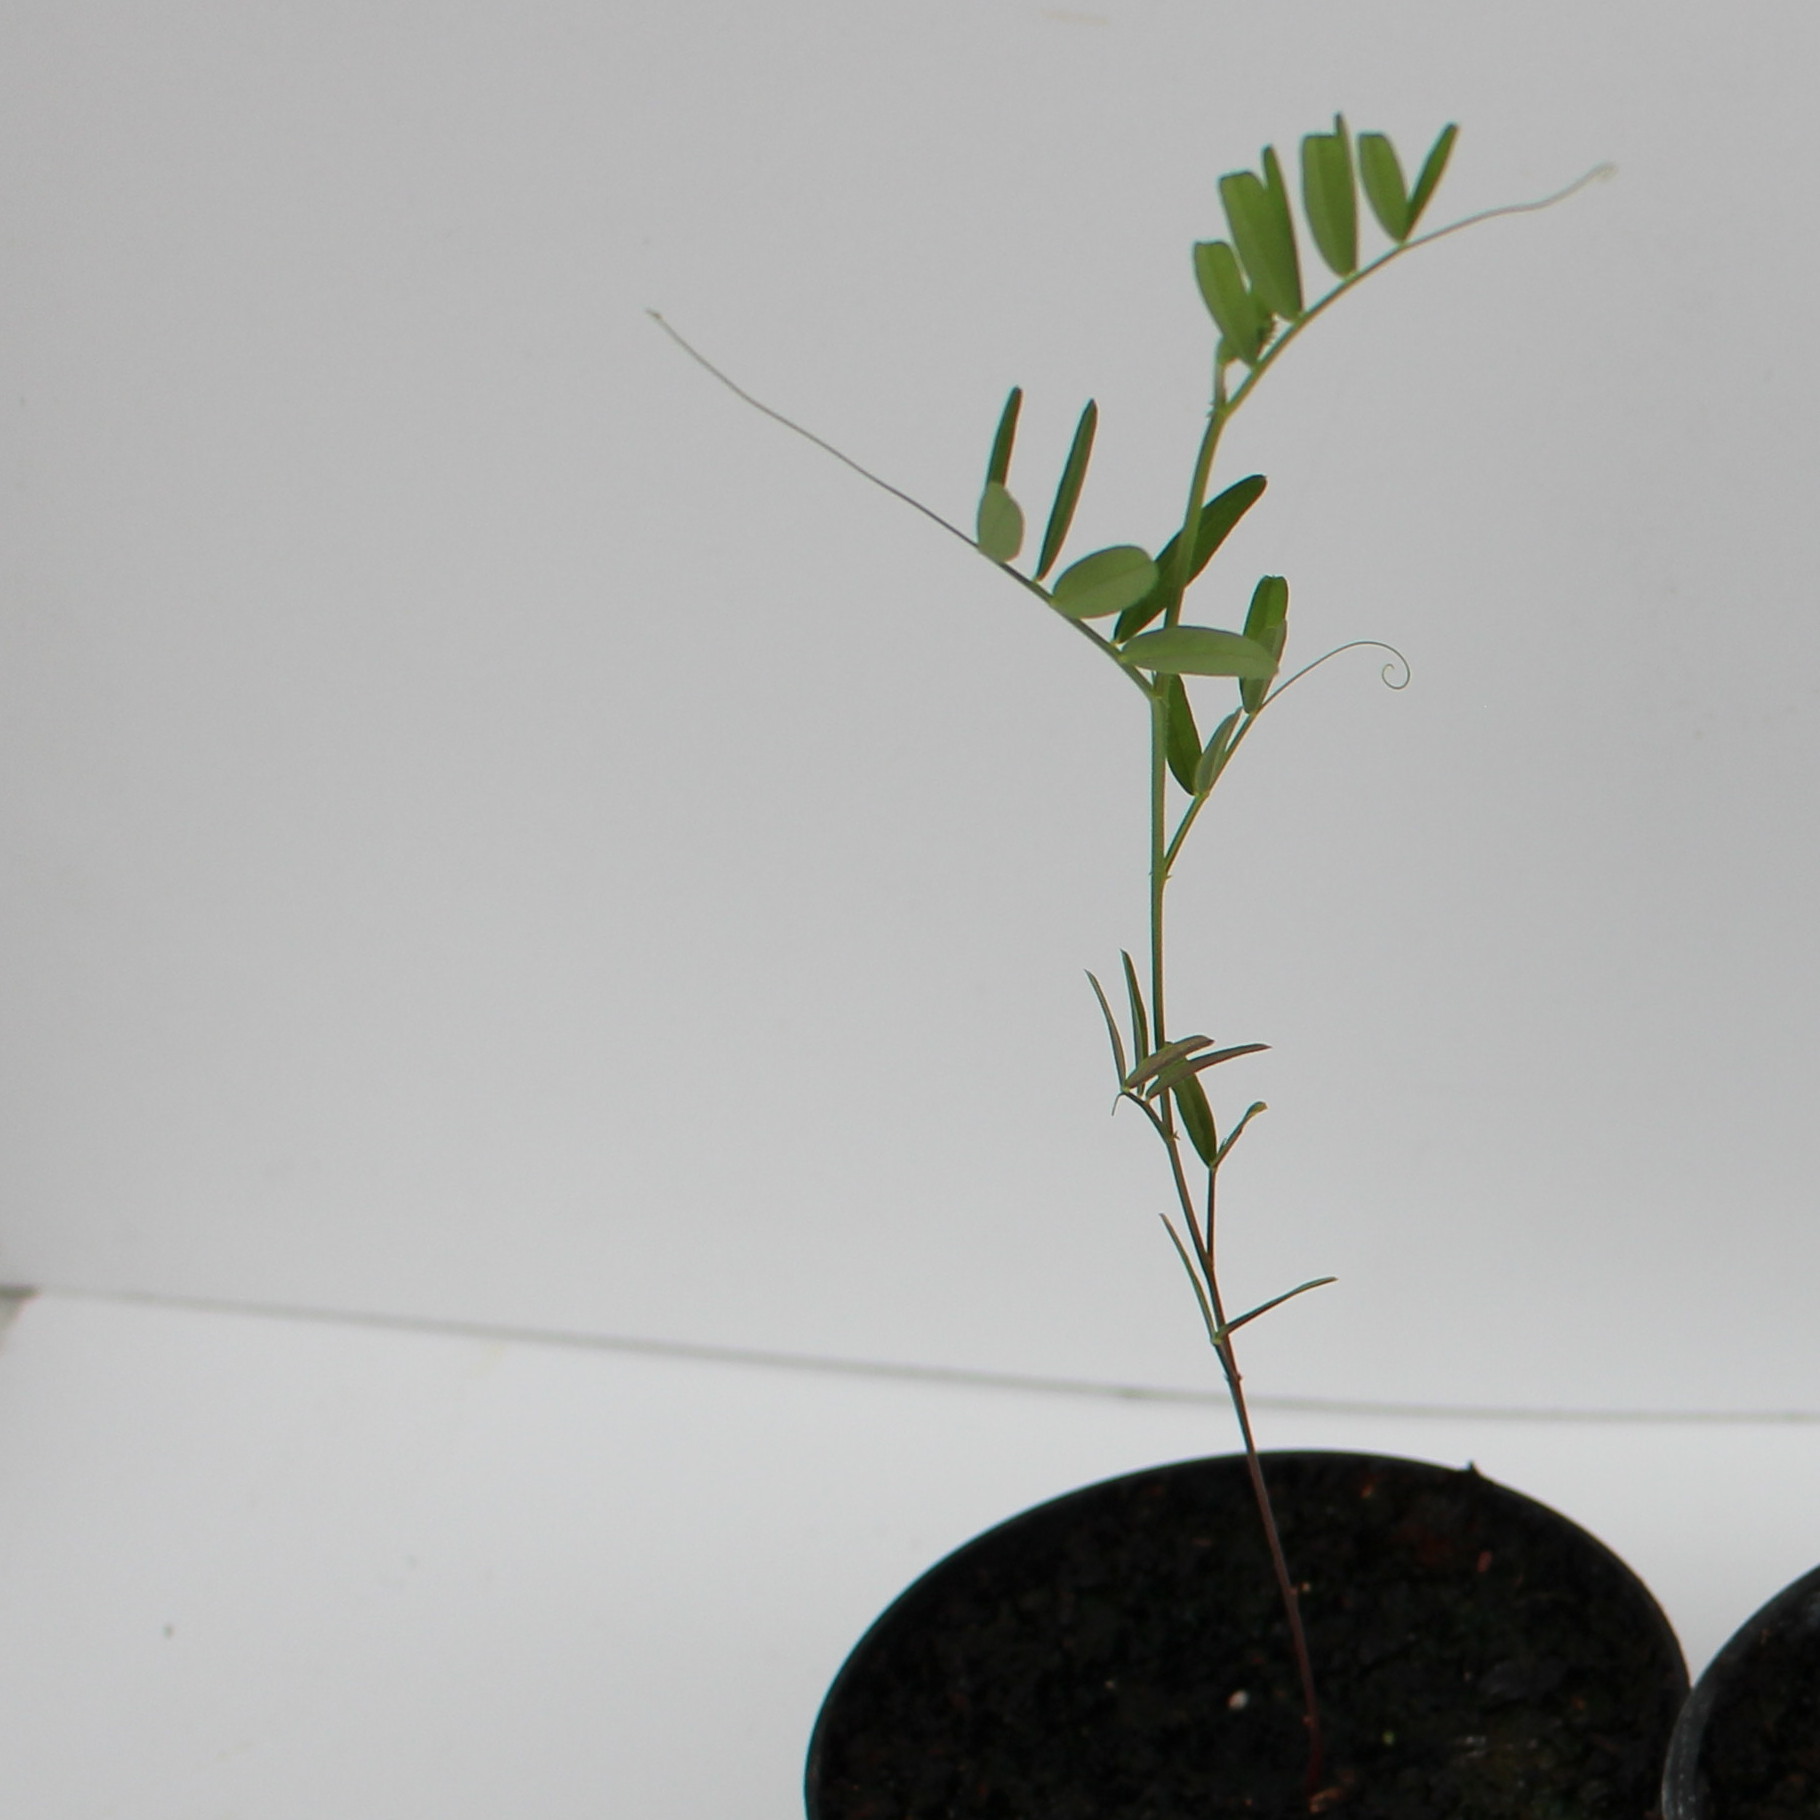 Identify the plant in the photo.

Vicia sativa
